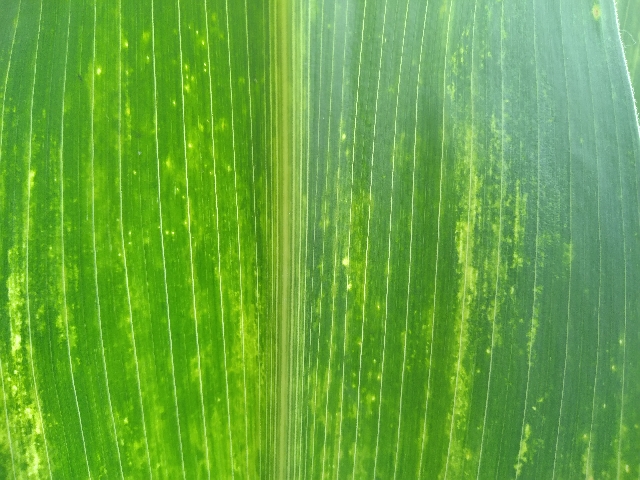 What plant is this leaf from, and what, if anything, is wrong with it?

maize, maize lethal necrosis
